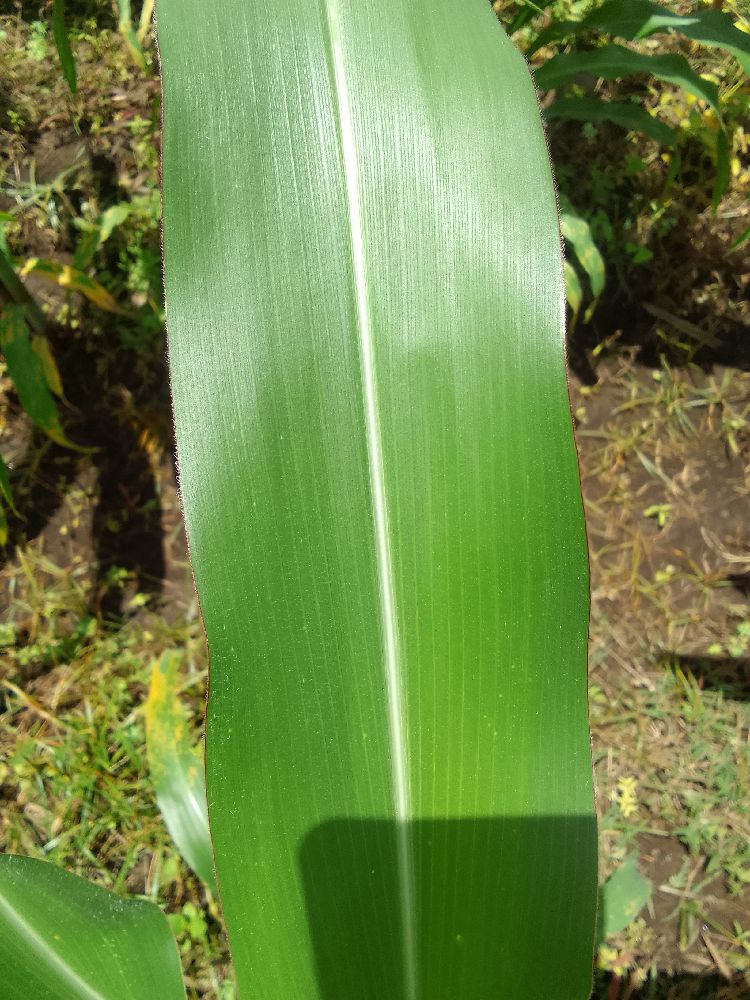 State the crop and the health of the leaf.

maize, healthy
